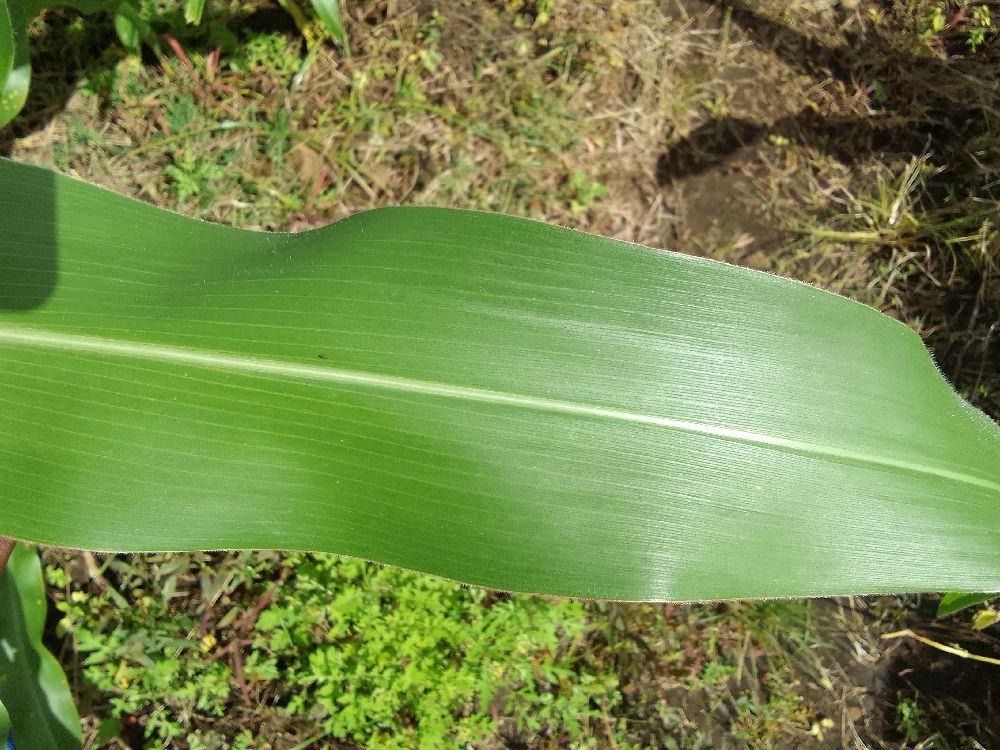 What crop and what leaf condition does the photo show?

maize, healthy
